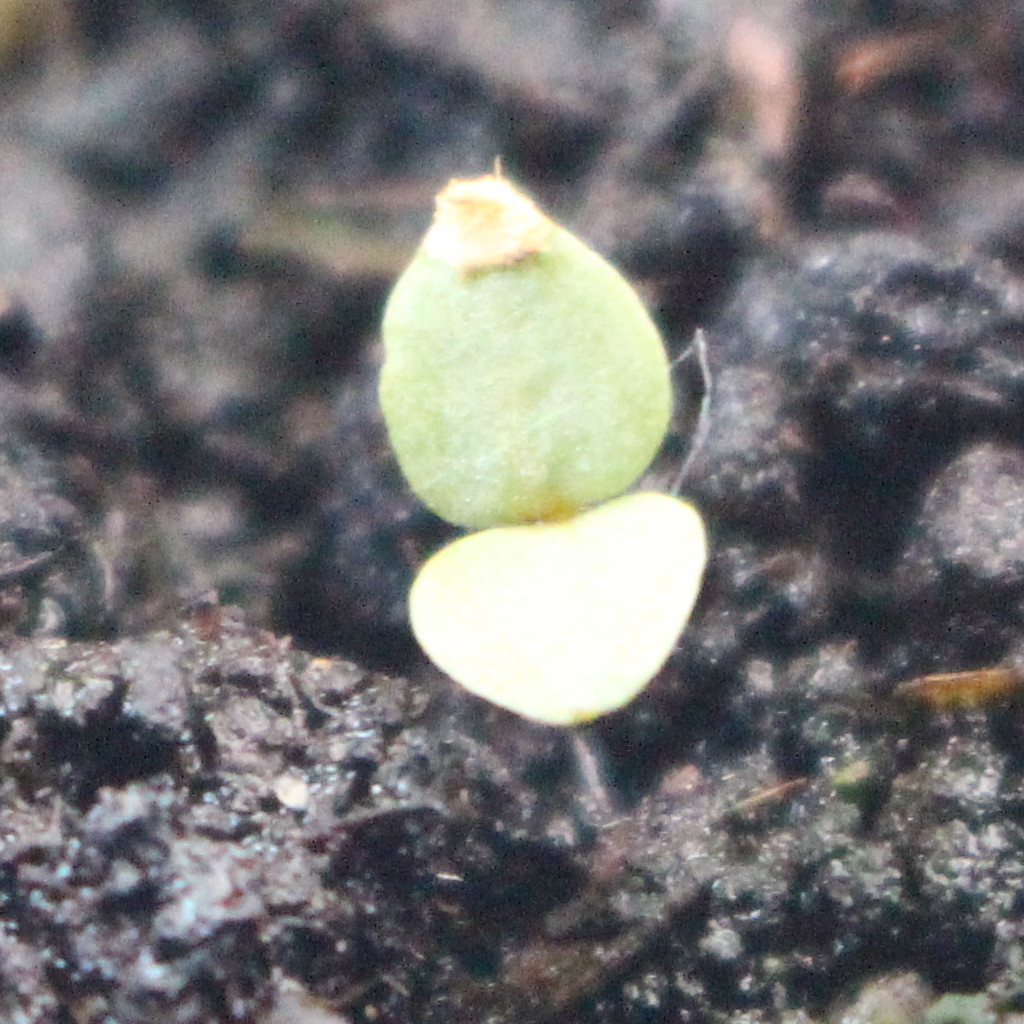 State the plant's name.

Veronica persica
